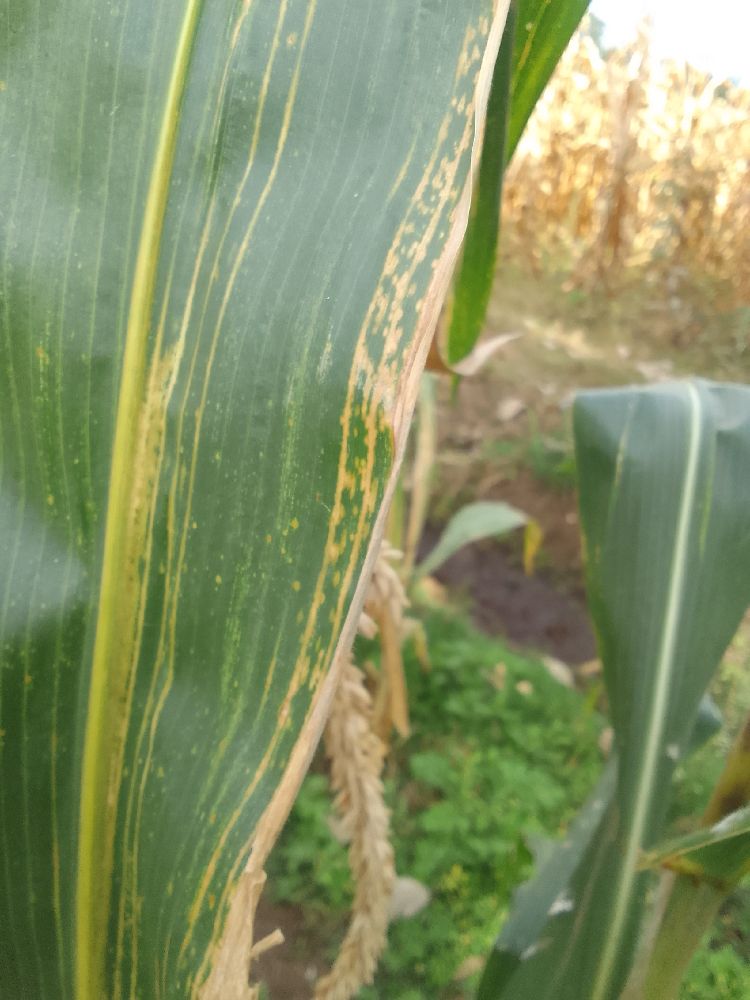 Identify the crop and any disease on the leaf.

maize, maize lethal necrosis
